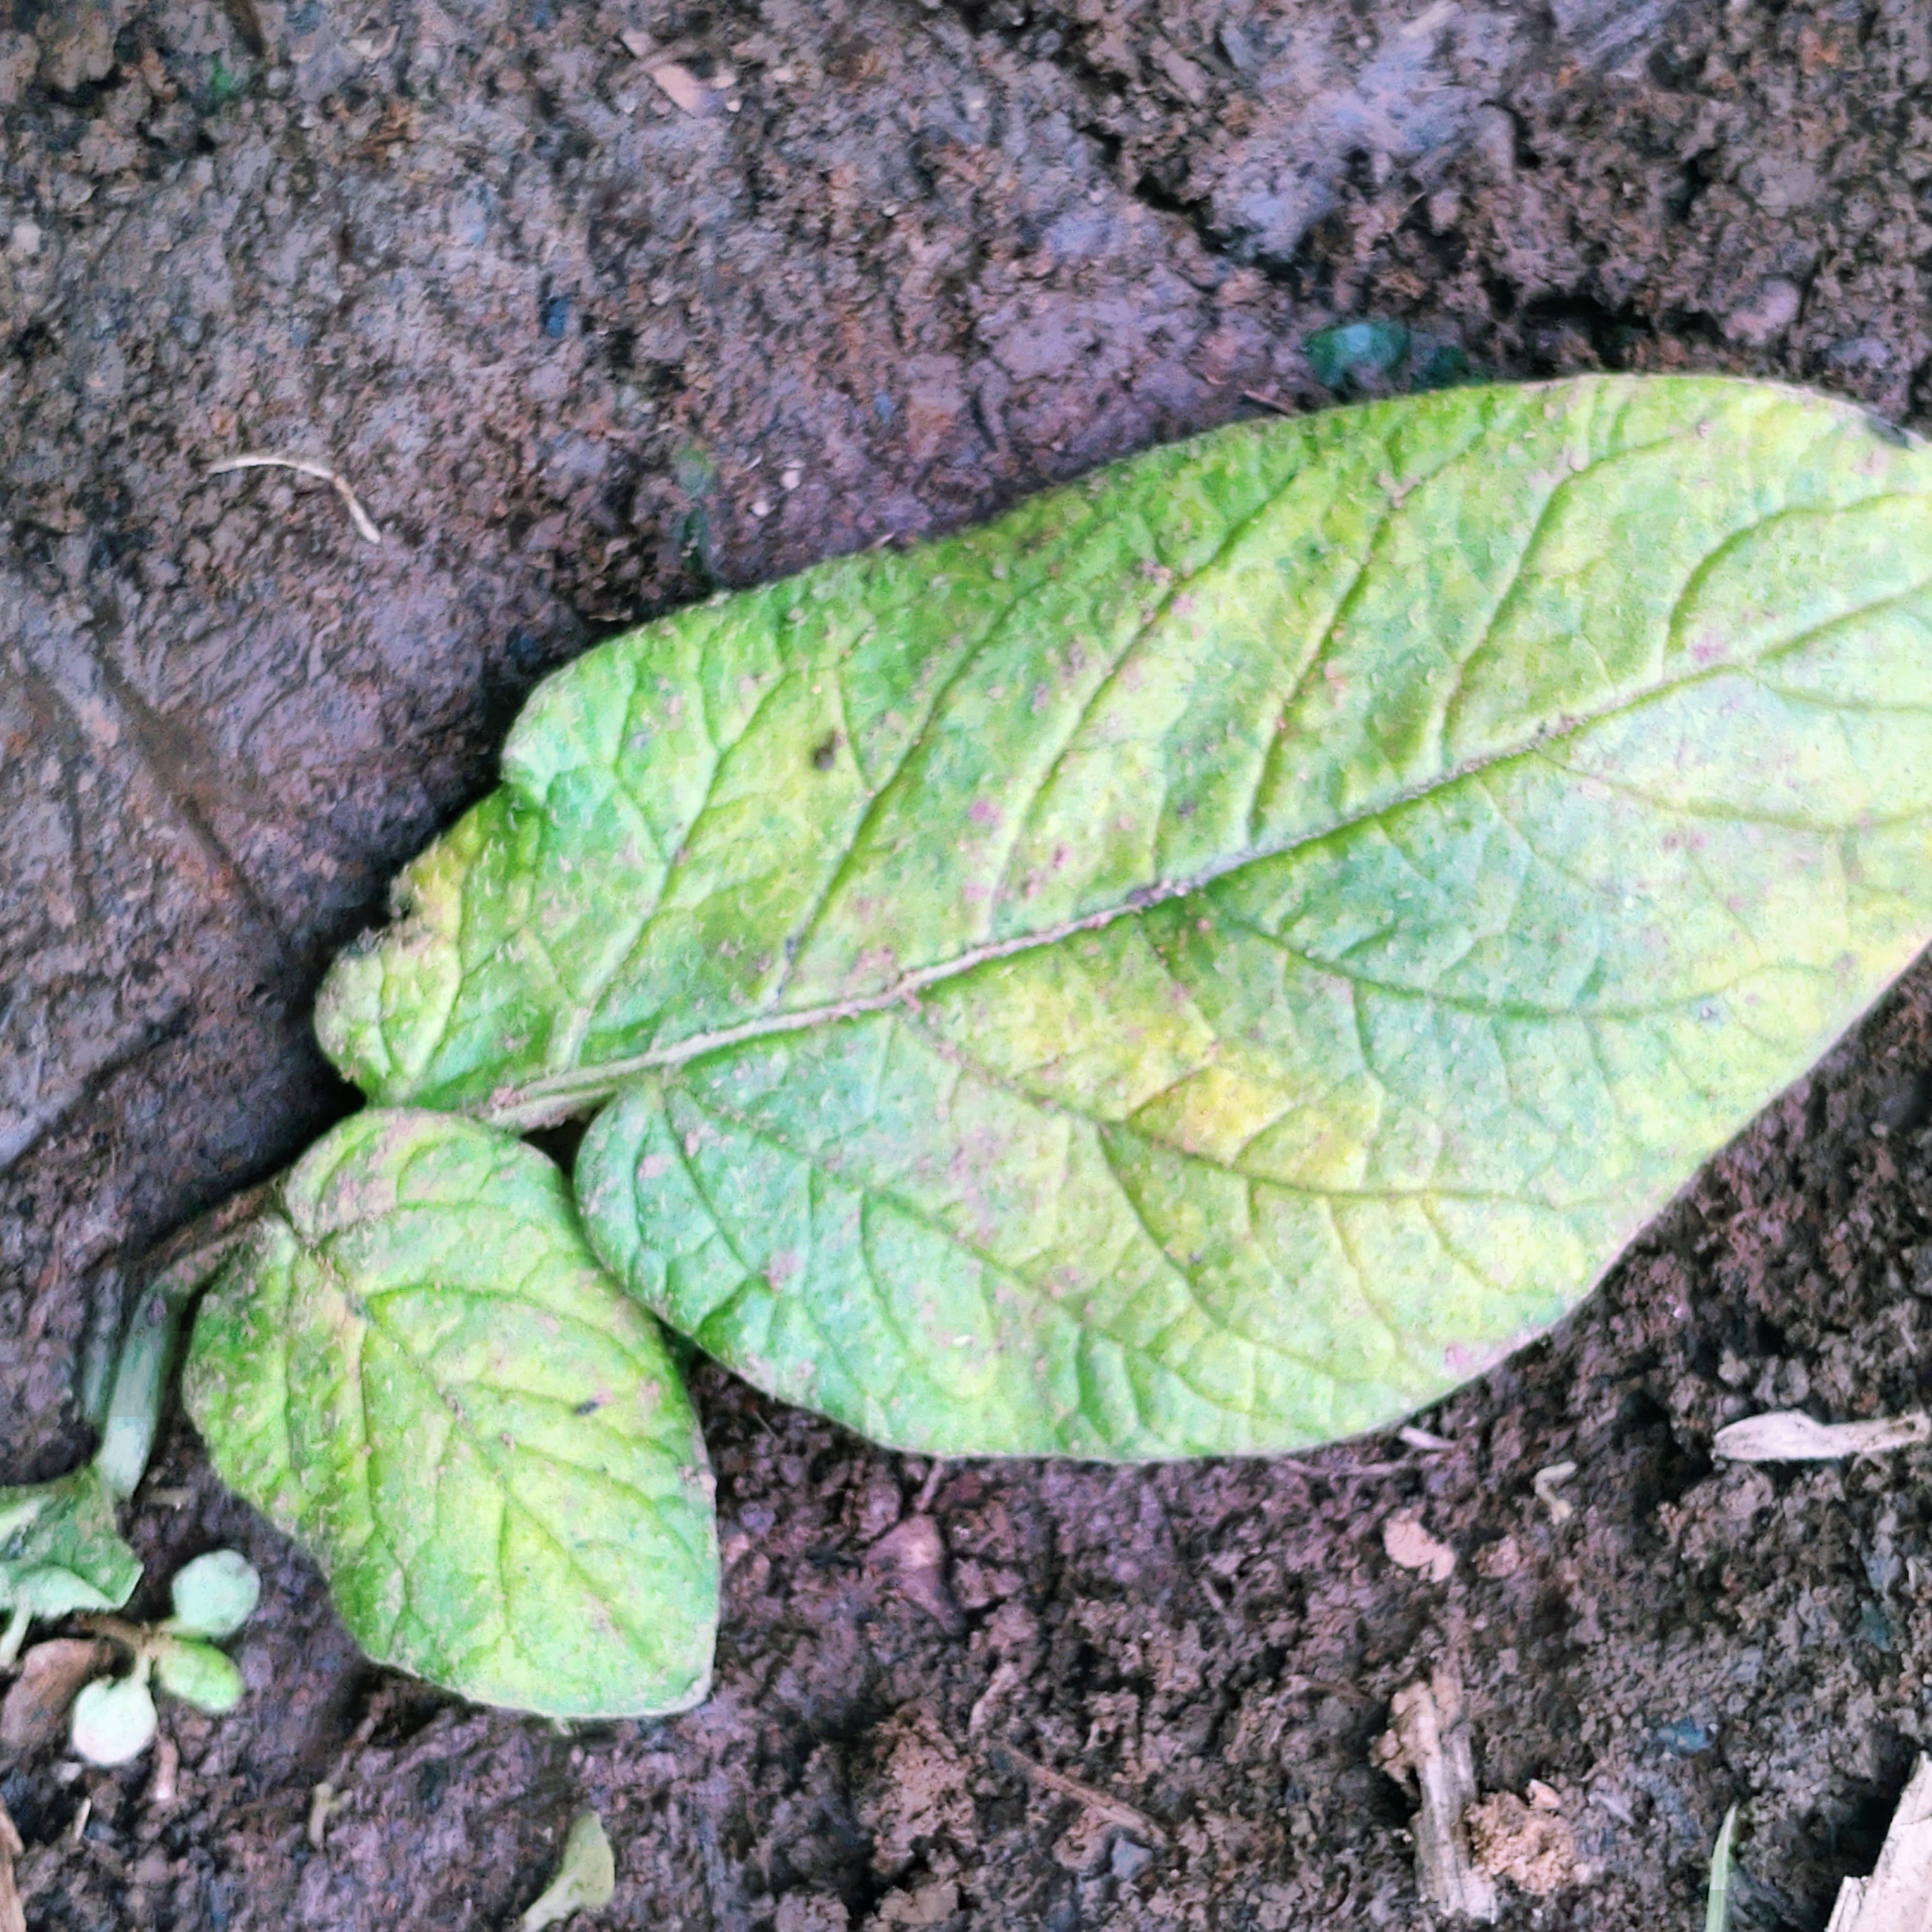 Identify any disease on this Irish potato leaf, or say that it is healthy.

late blight
